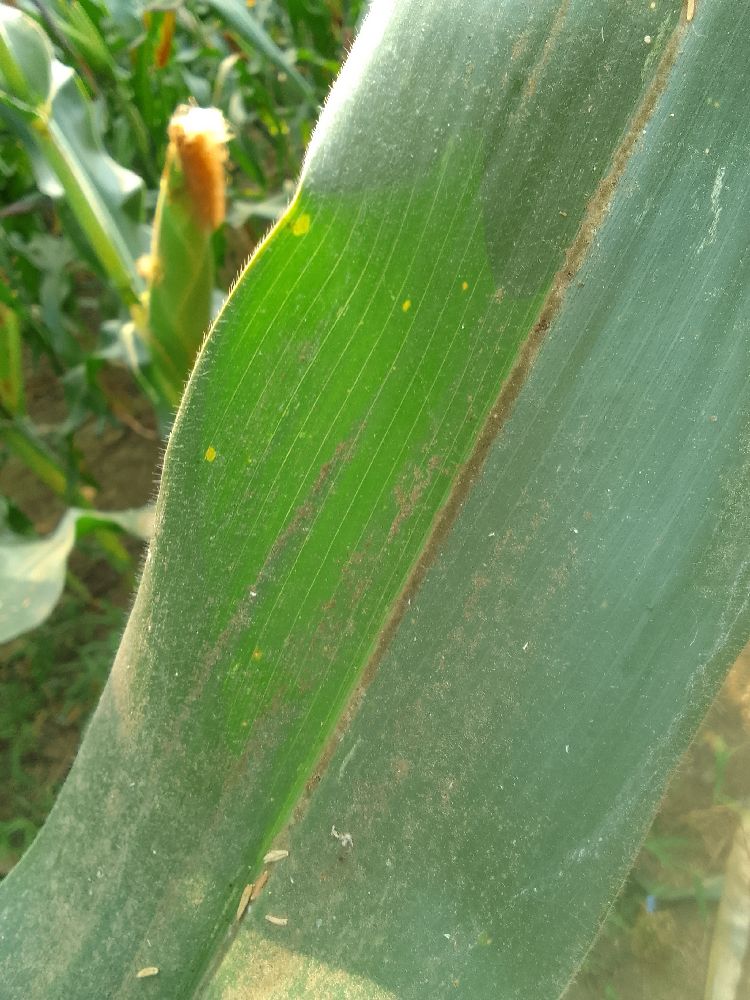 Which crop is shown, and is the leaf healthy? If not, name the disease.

maize, healthy
